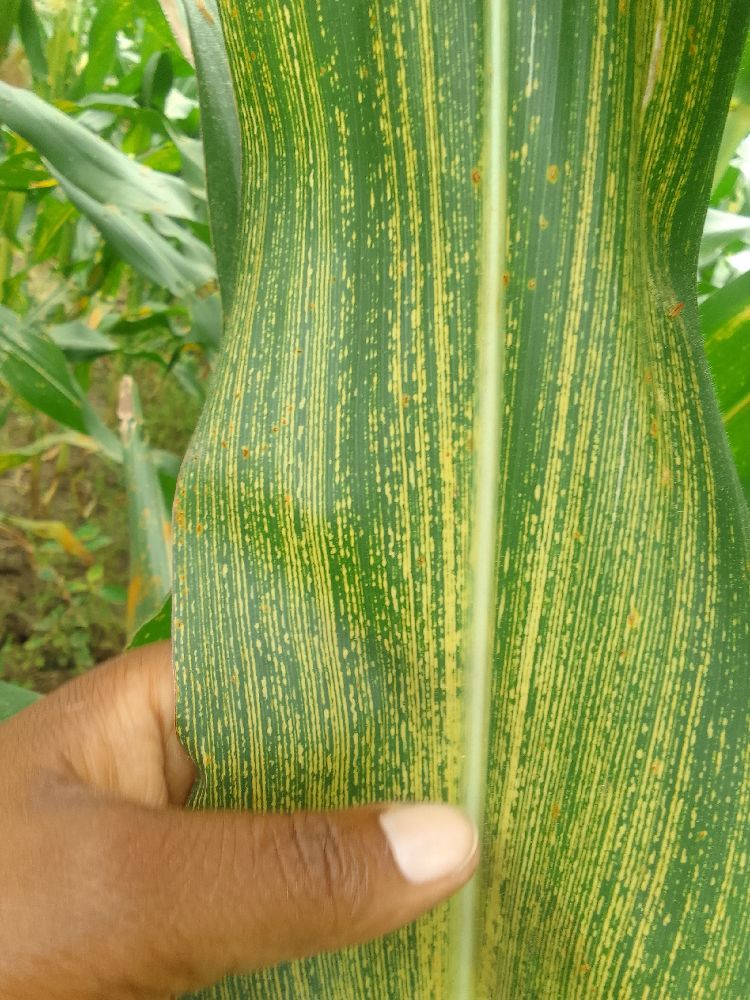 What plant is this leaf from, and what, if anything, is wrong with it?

maize, maize streak virus
